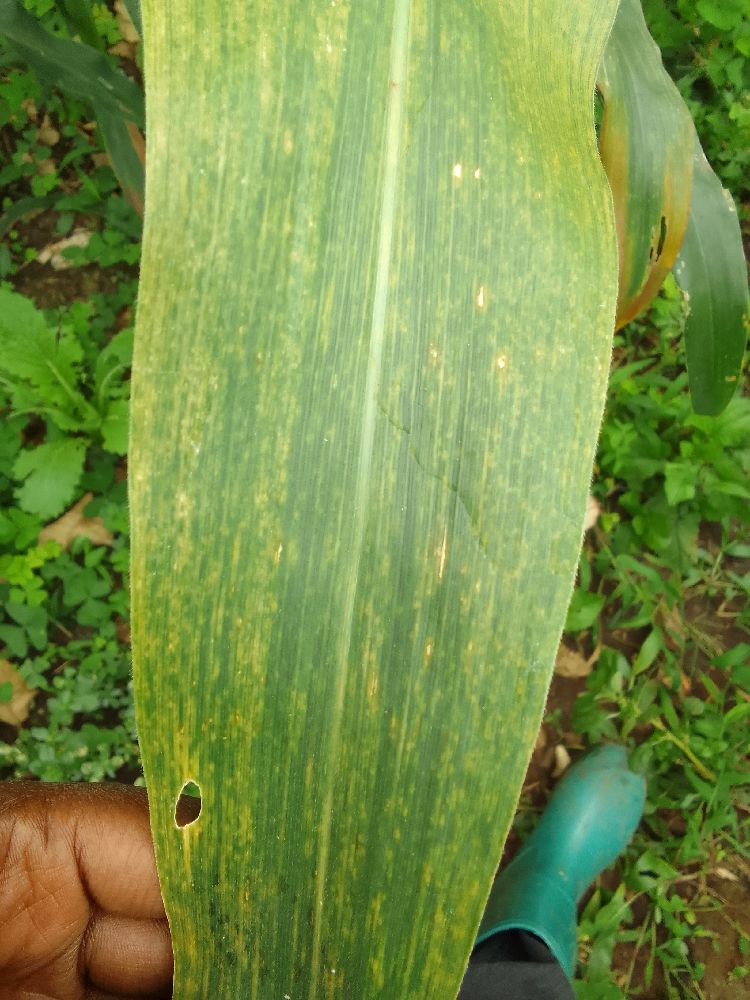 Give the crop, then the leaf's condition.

maize, maize lethal necrosis
